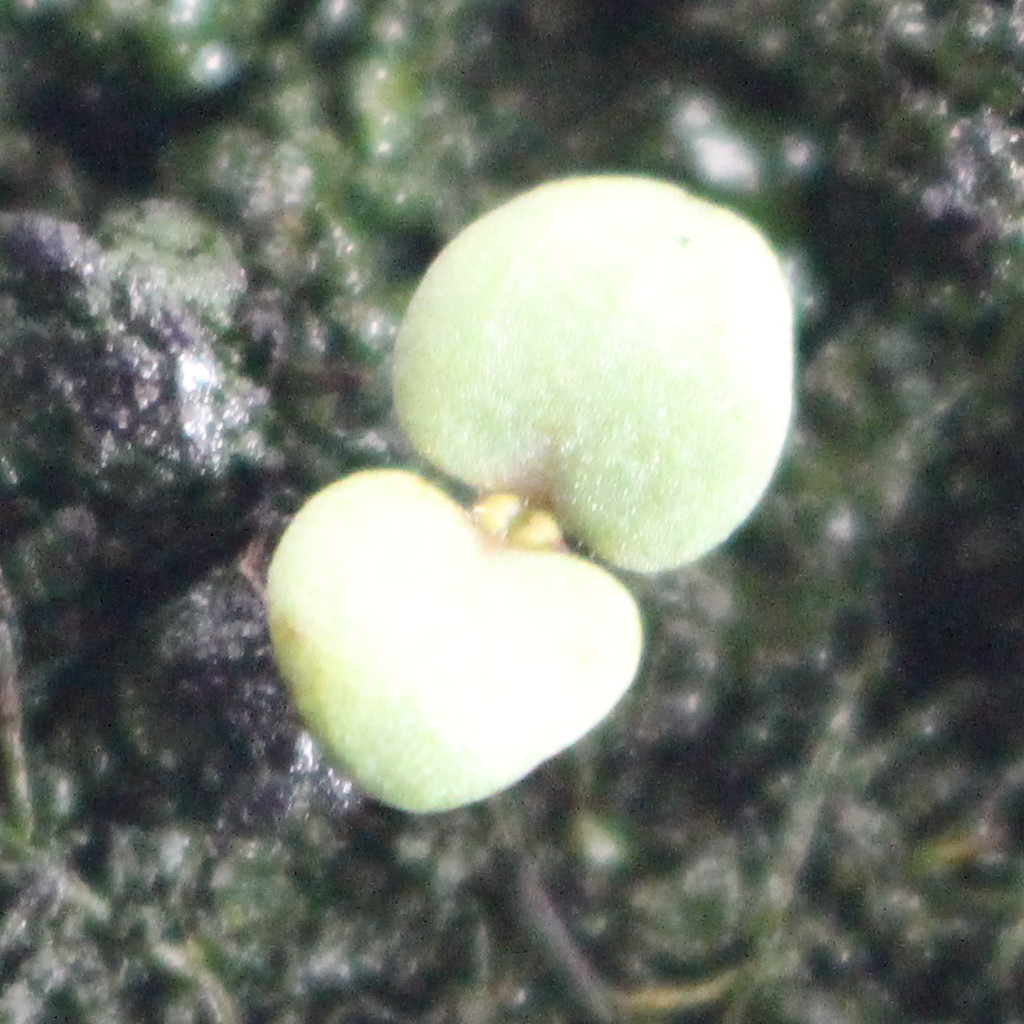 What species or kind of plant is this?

Veronica persica
